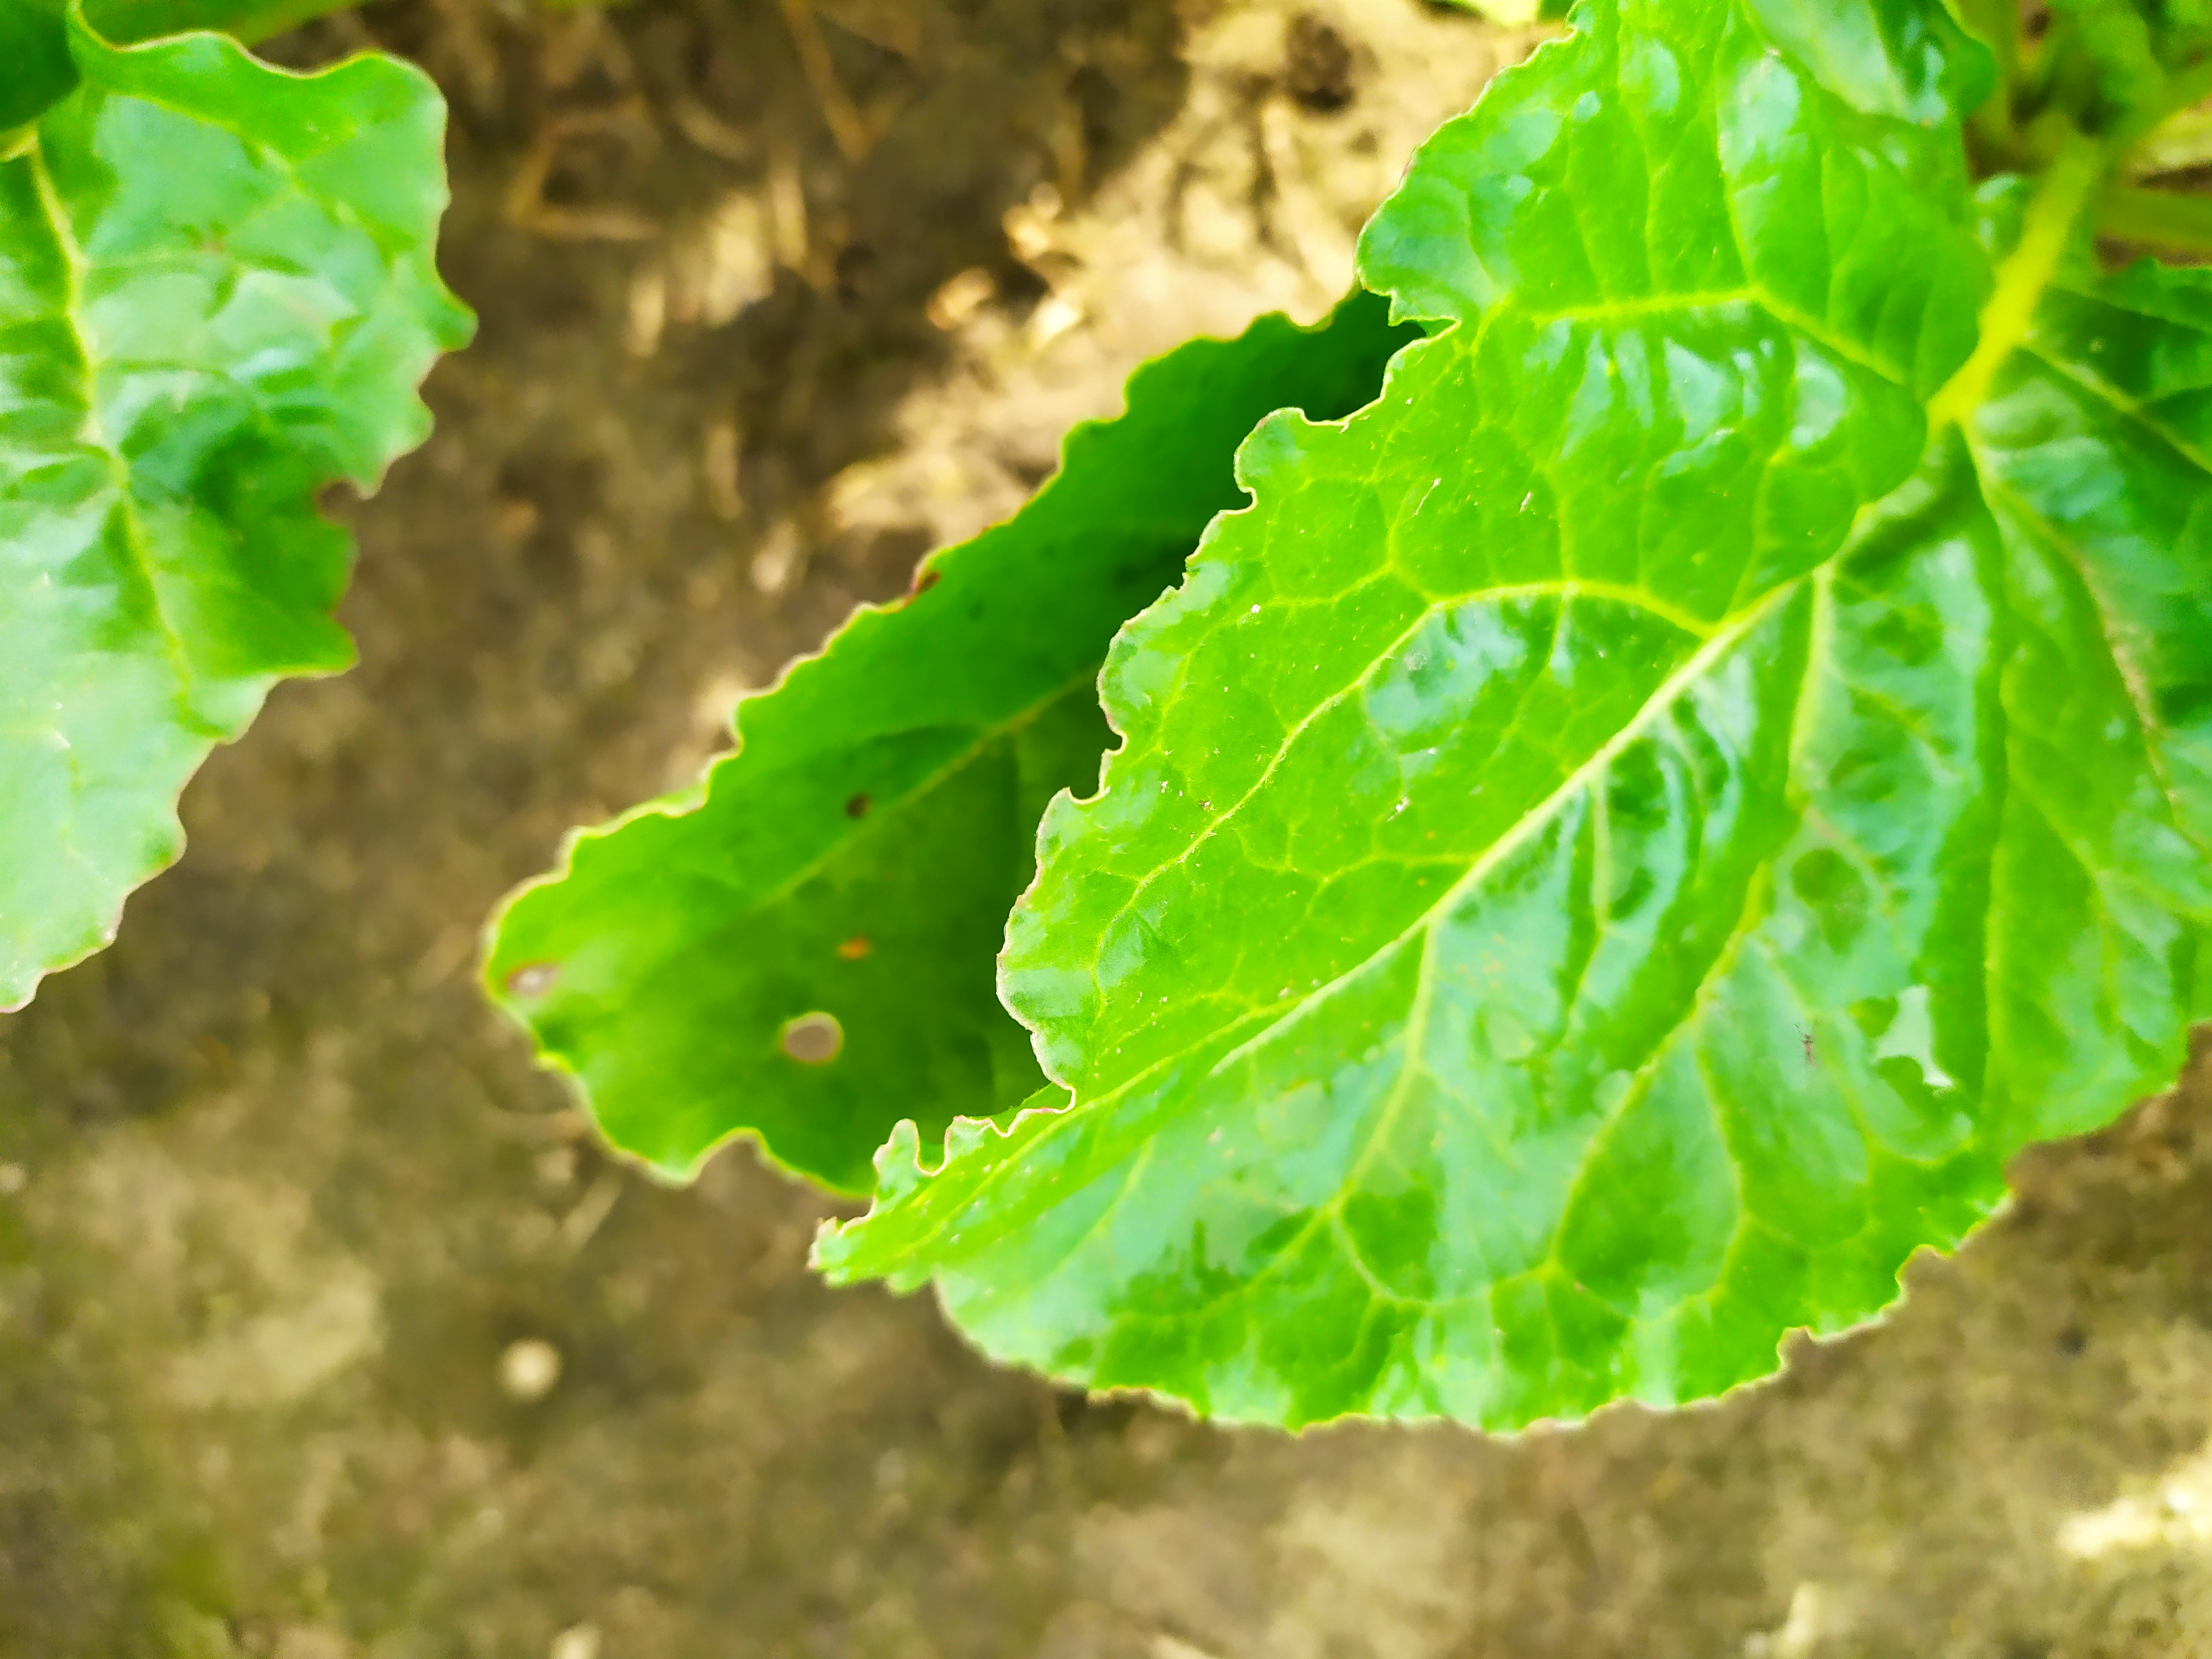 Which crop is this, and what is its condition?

beet, cercospora
